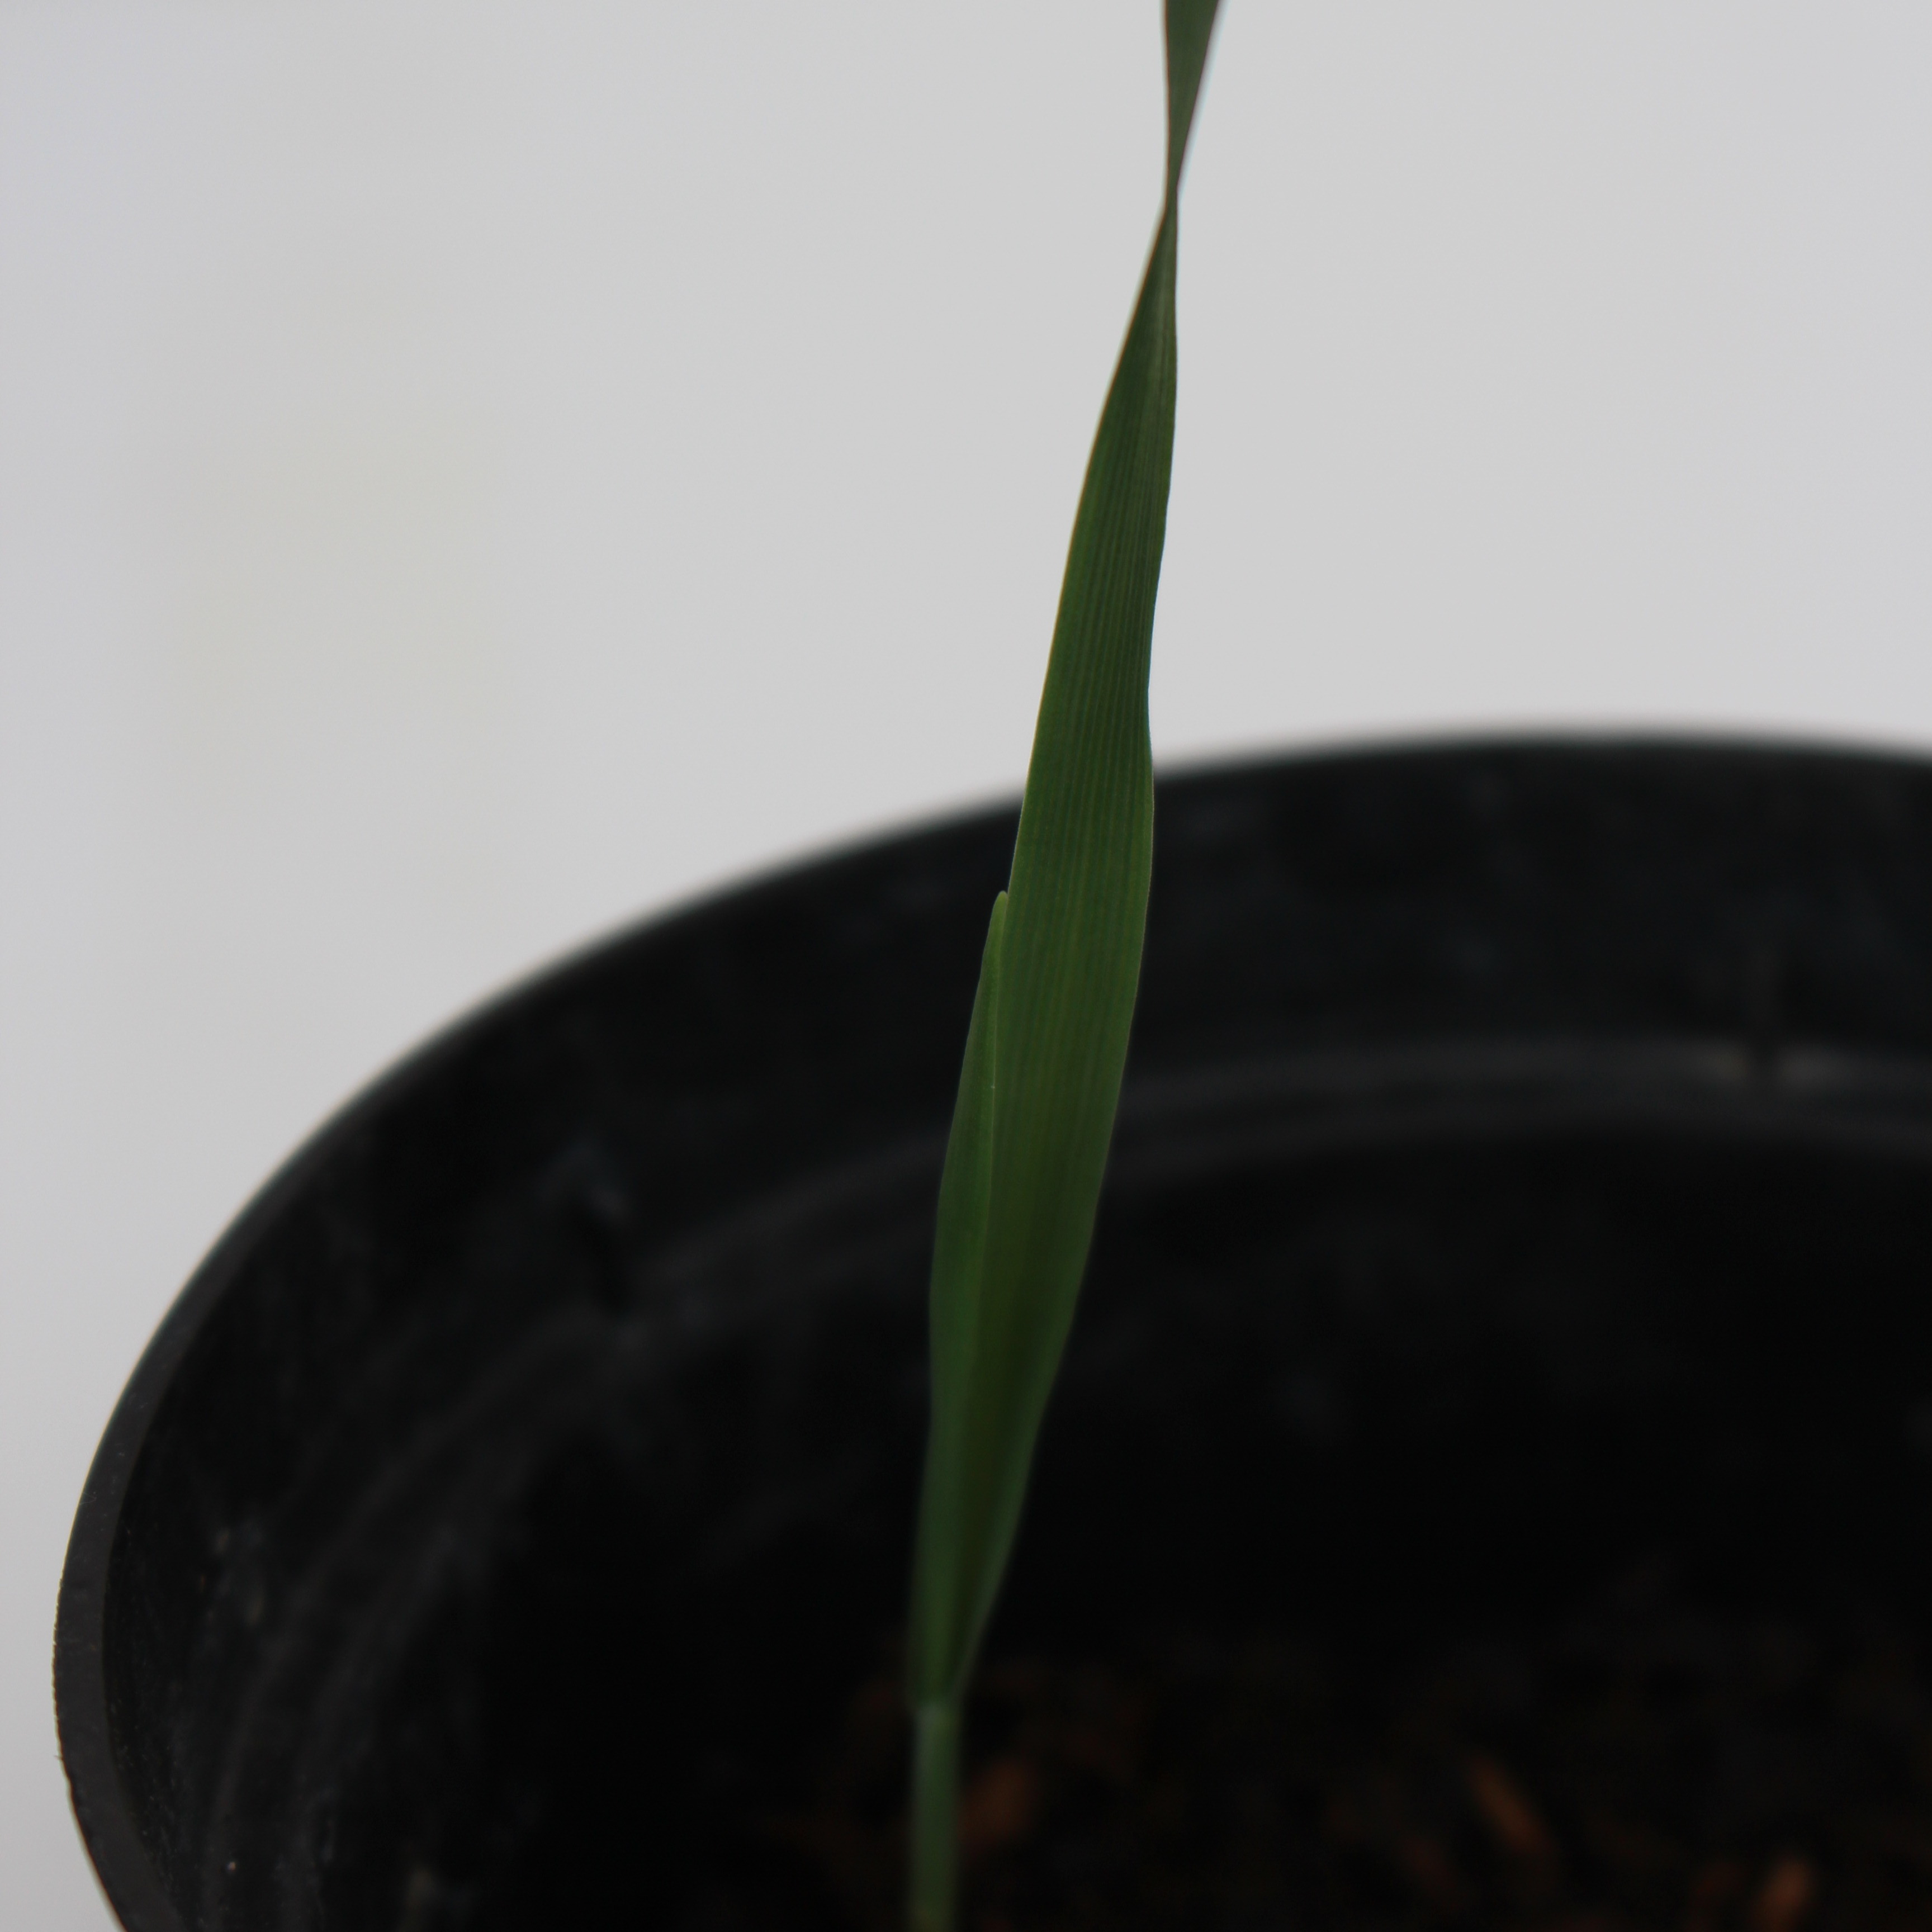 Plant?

Avena sterilis
